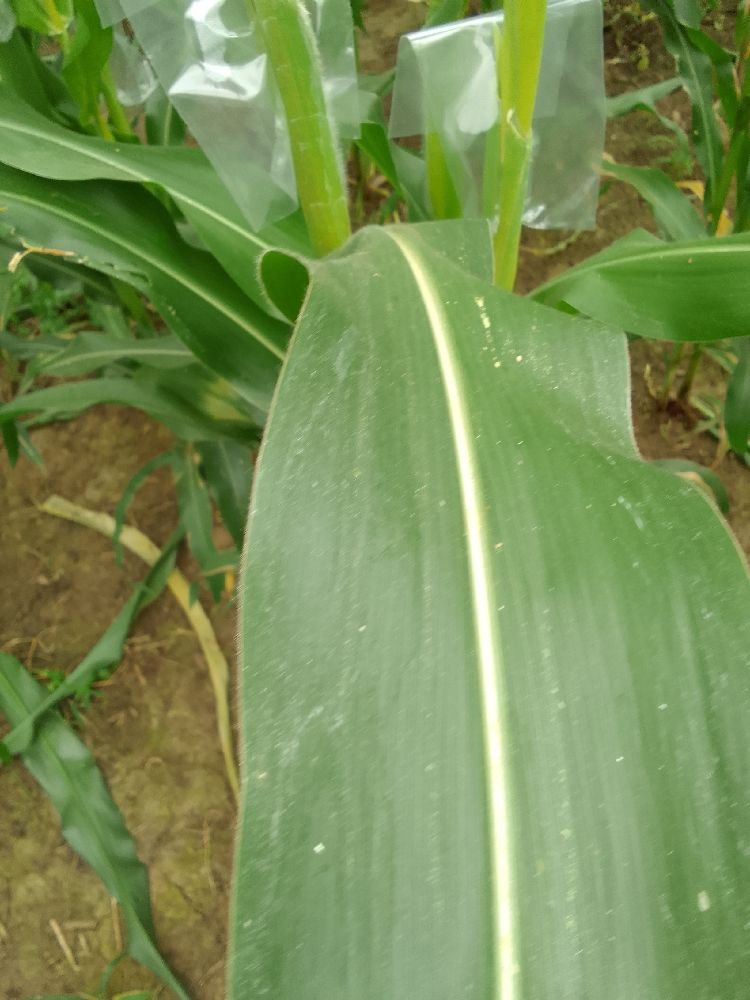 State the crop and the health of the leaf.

maize, healthy
